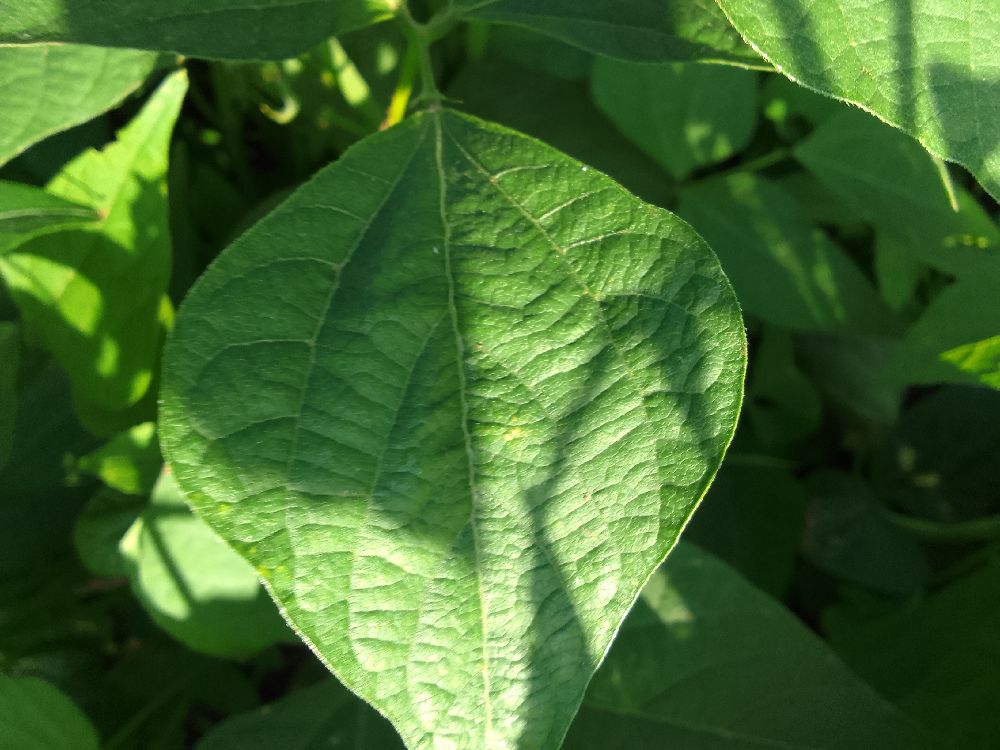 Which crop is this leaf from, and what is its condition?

common bean, healthy
